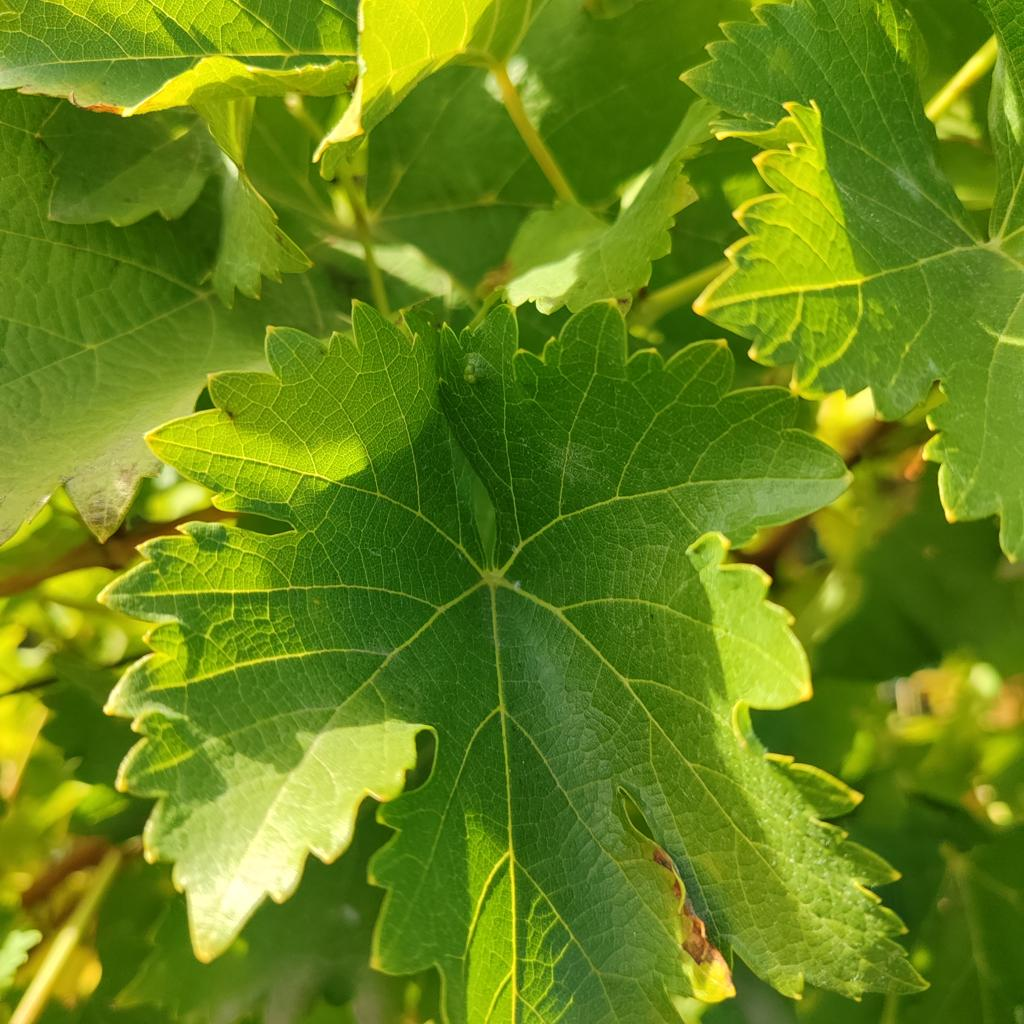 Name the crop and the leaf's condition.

grapevine, powdery mildew
